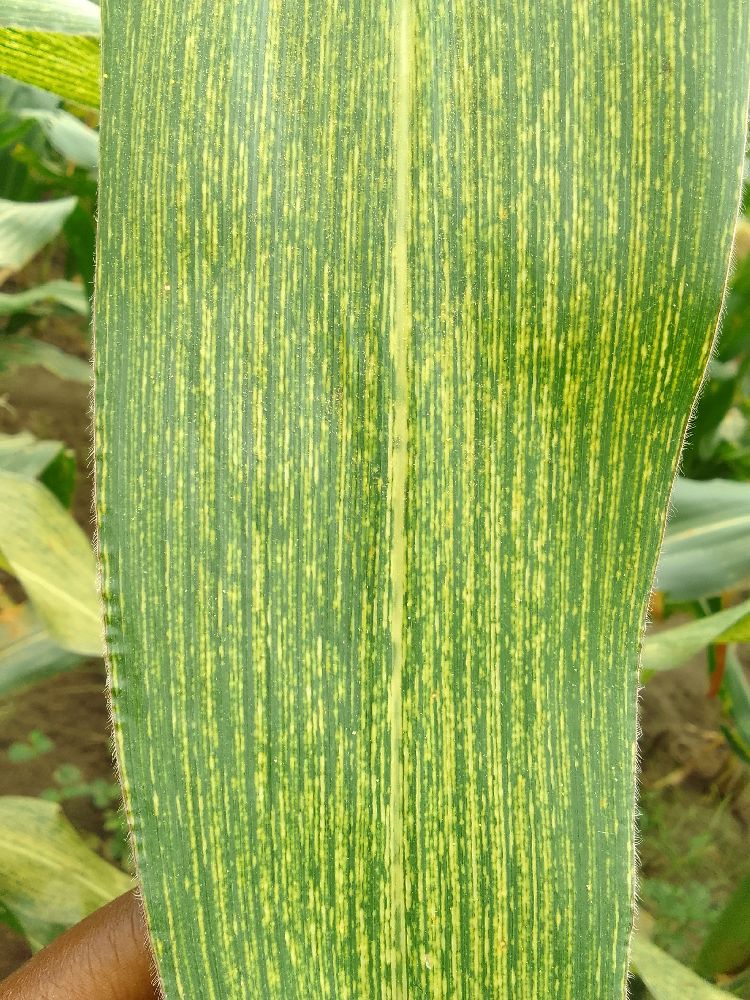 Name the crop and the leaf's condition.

maize, maize streak virus
